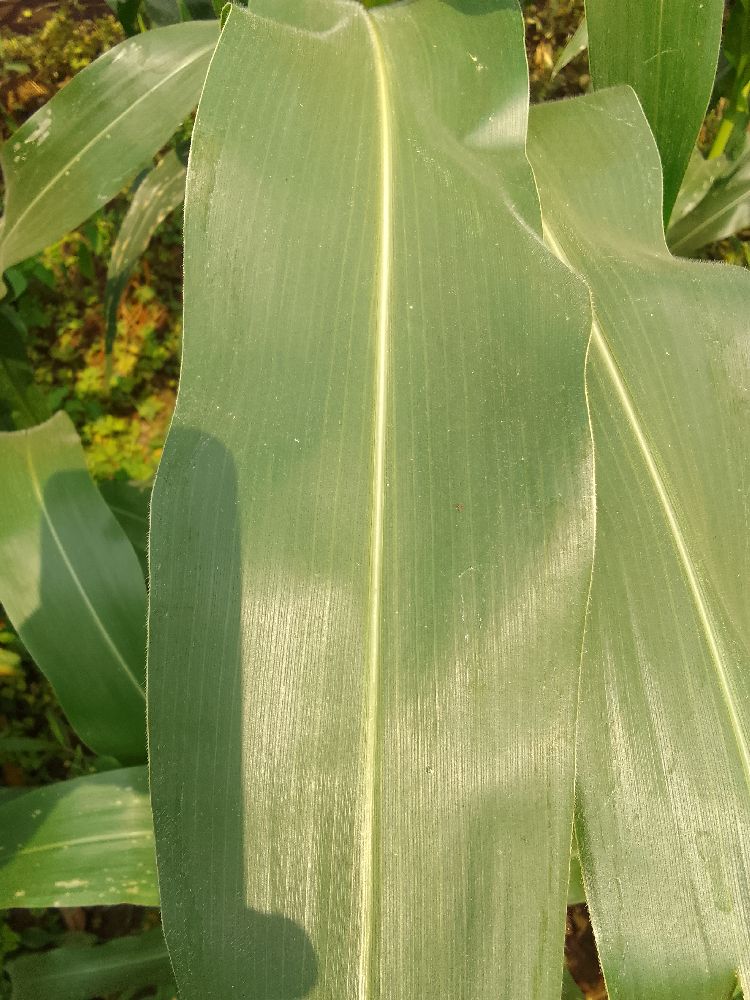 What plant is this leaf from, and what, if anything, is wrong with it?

maize, healthy
